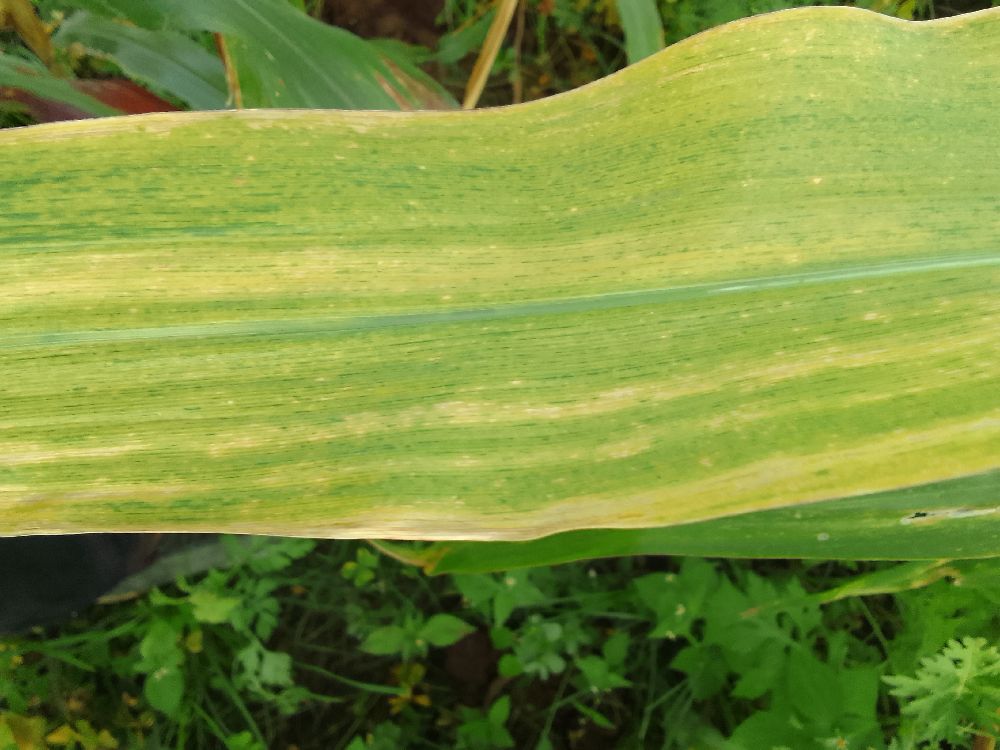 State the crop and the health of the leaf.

maize, maize lethal necrosis
